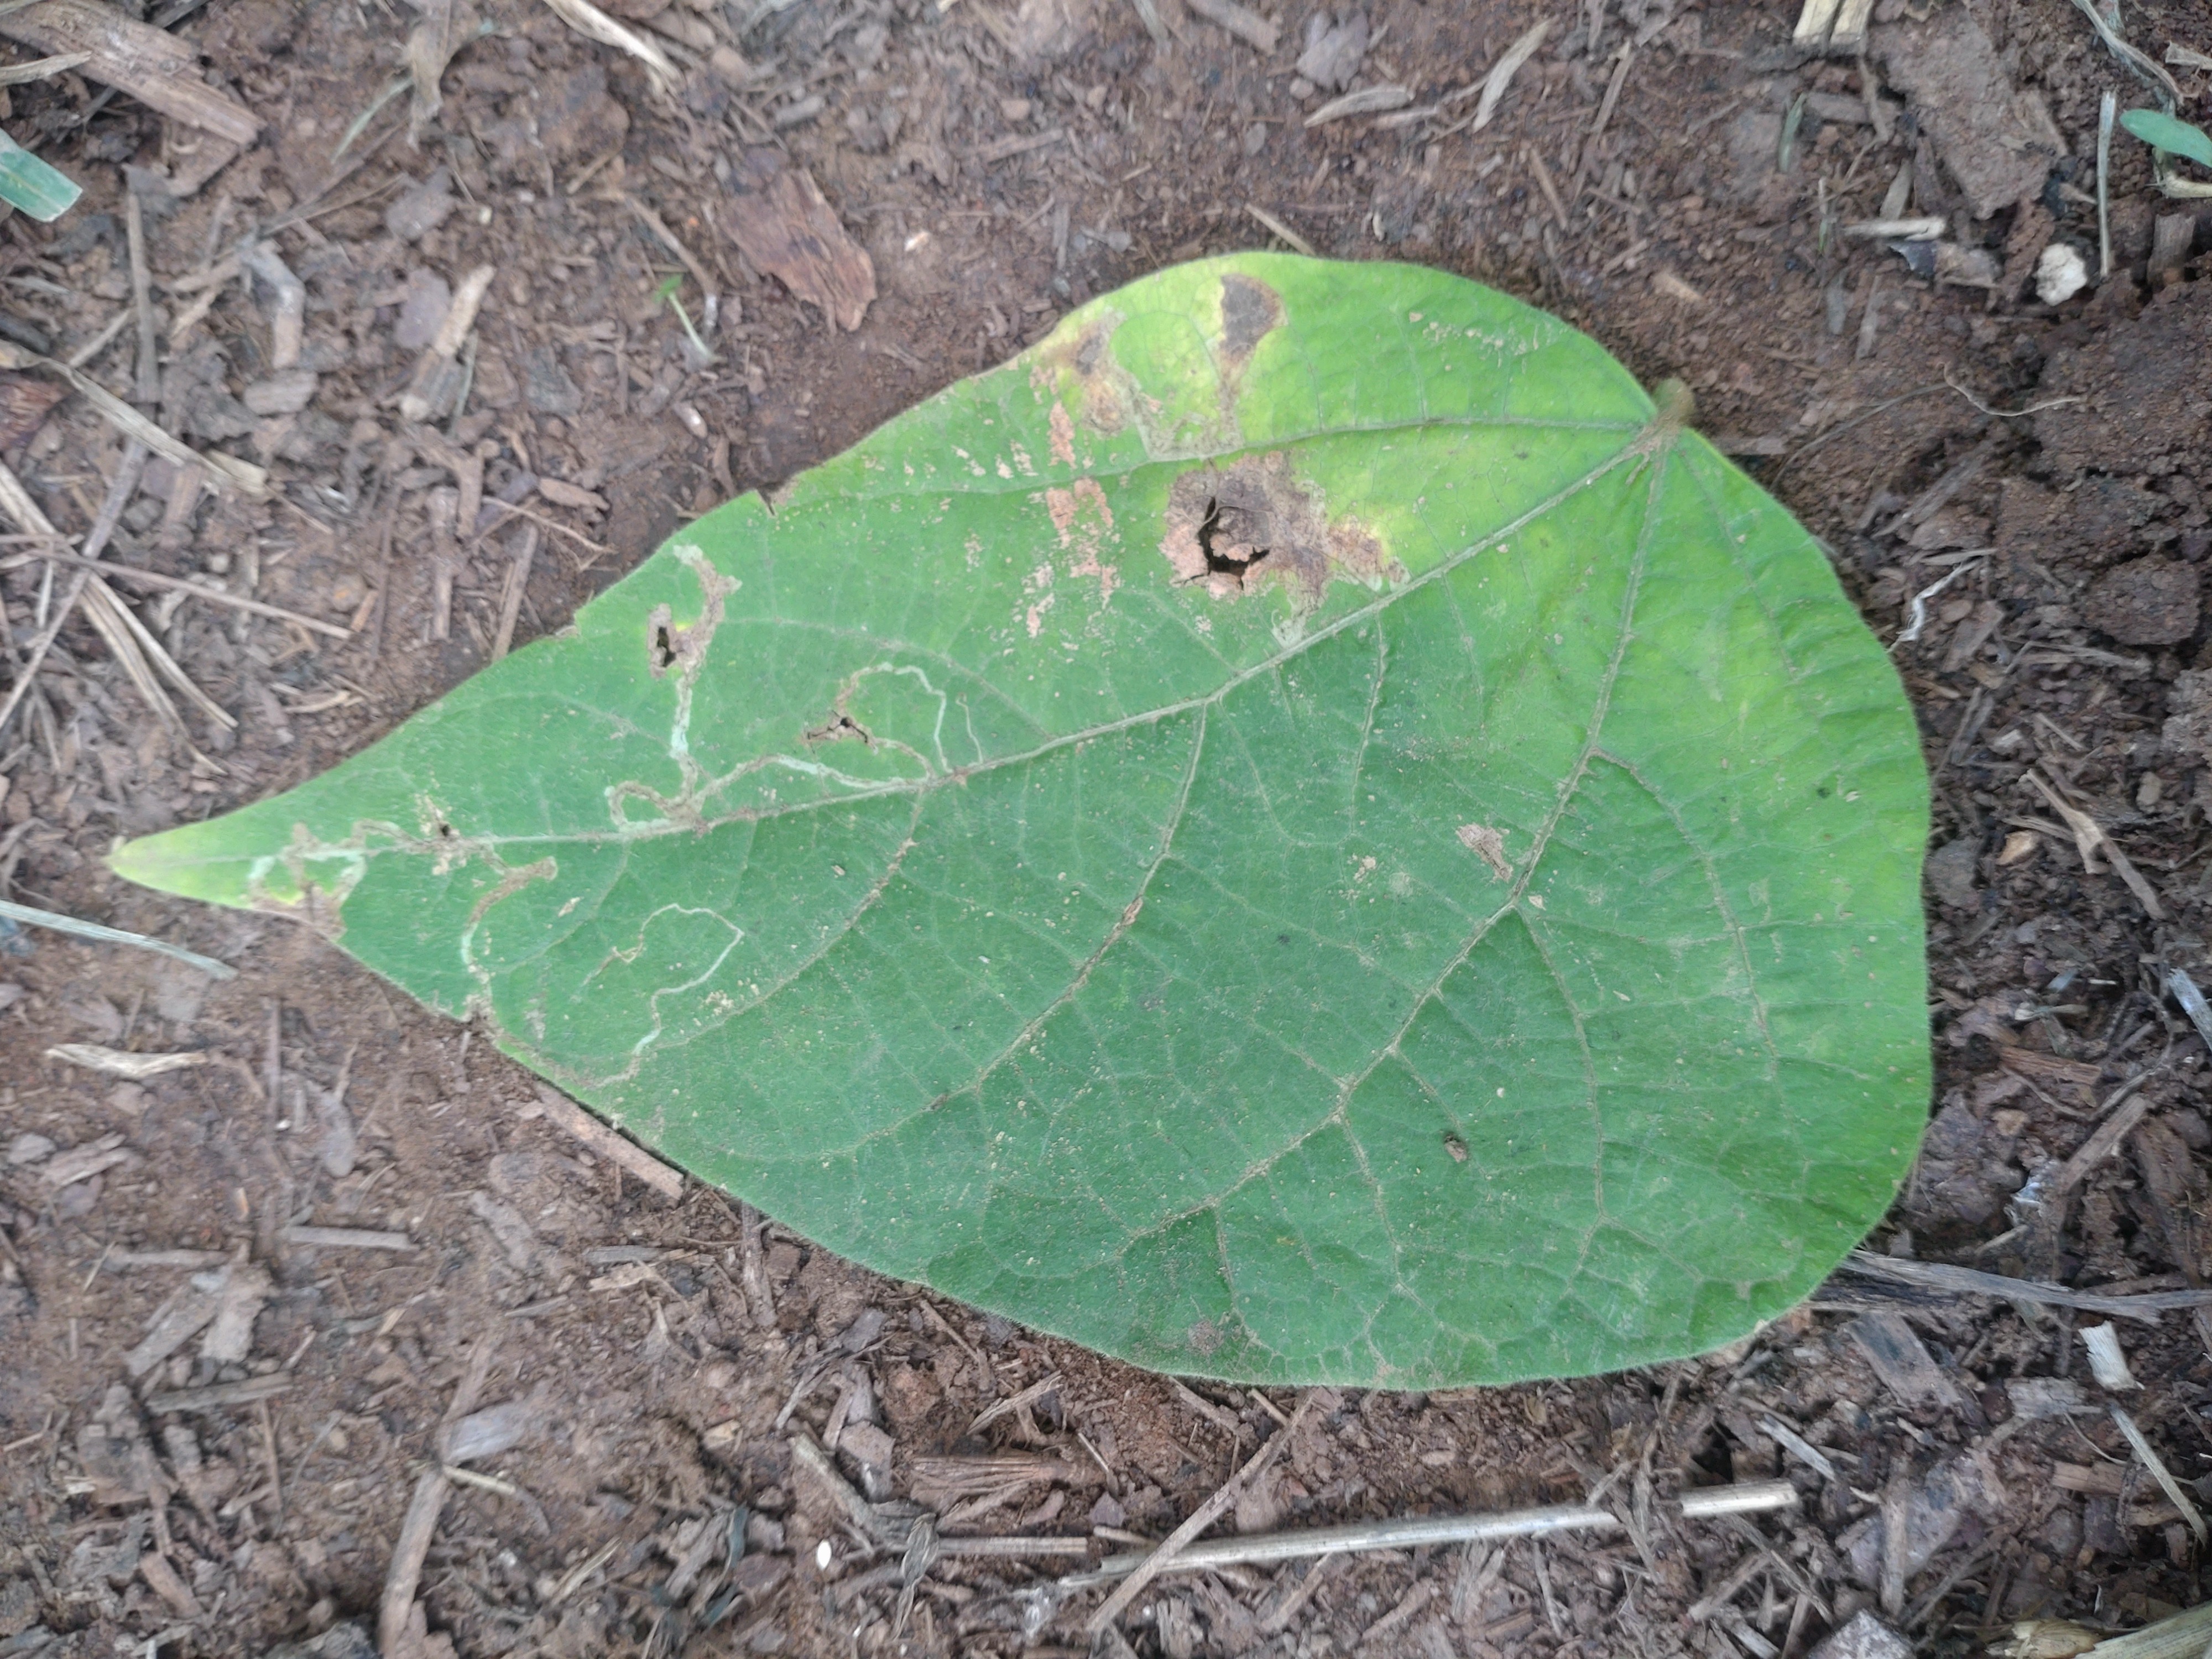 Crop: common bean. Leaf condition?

anthracnose
